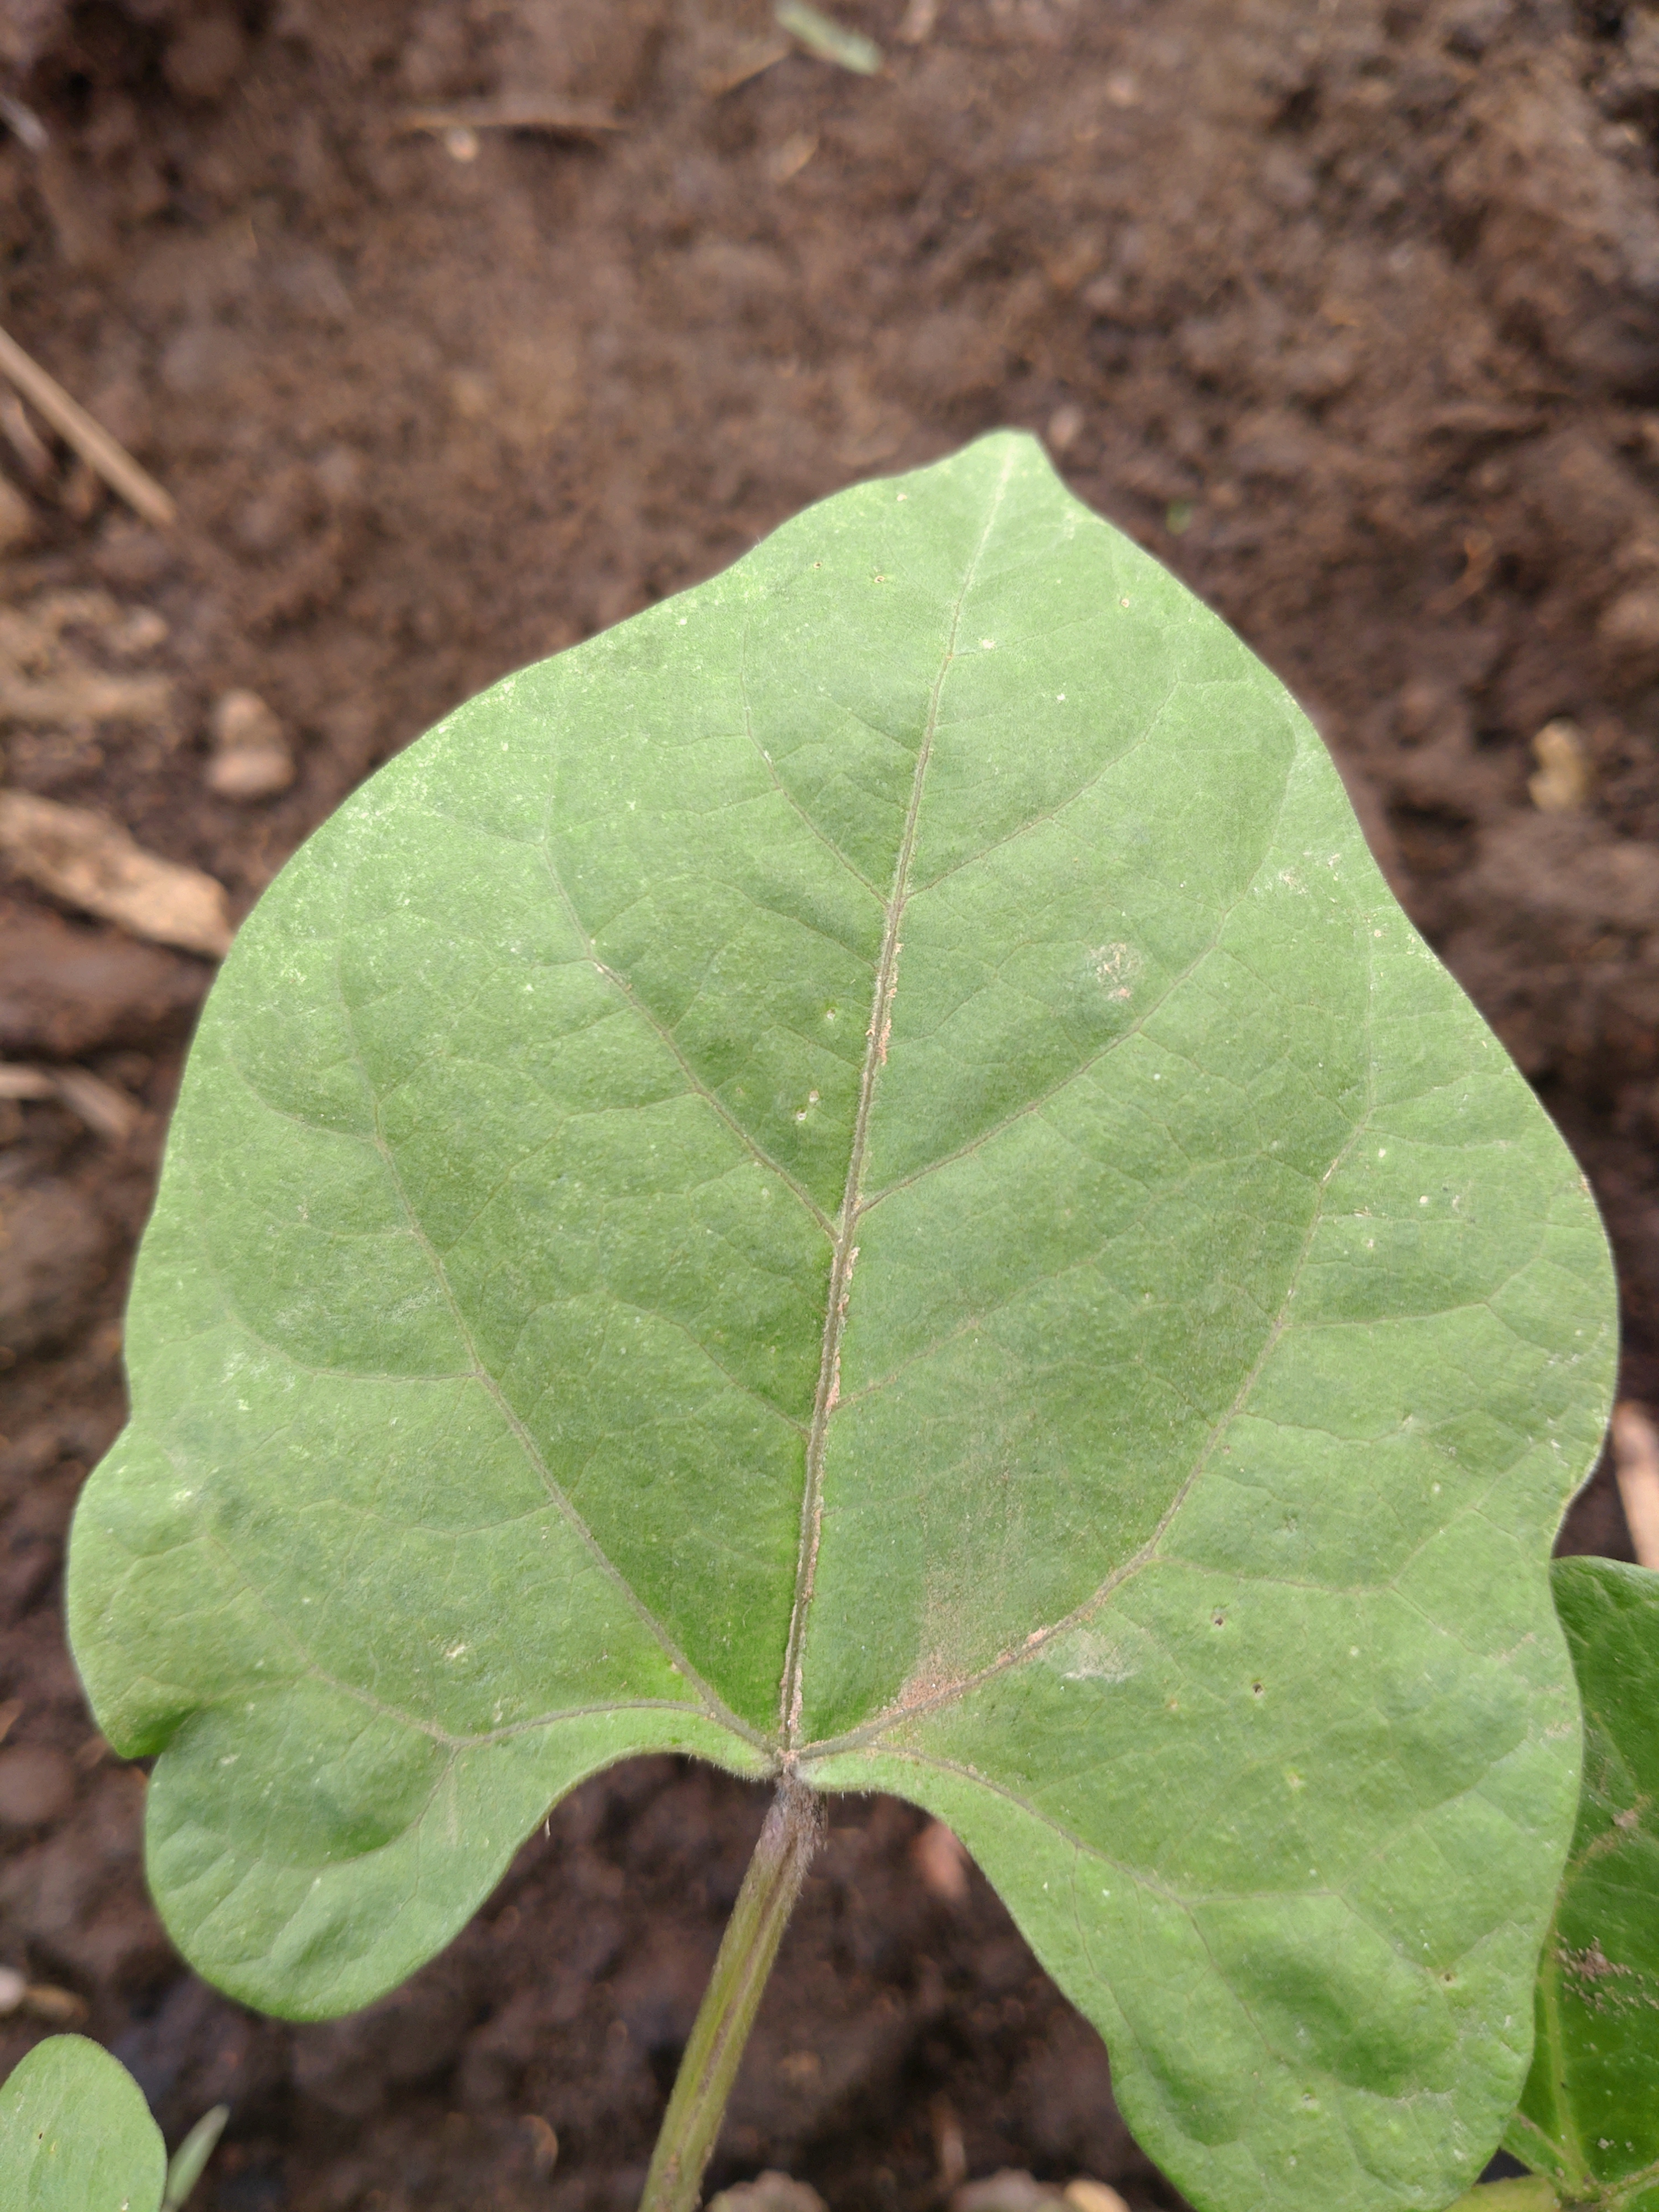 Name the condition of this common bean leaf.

healthy
